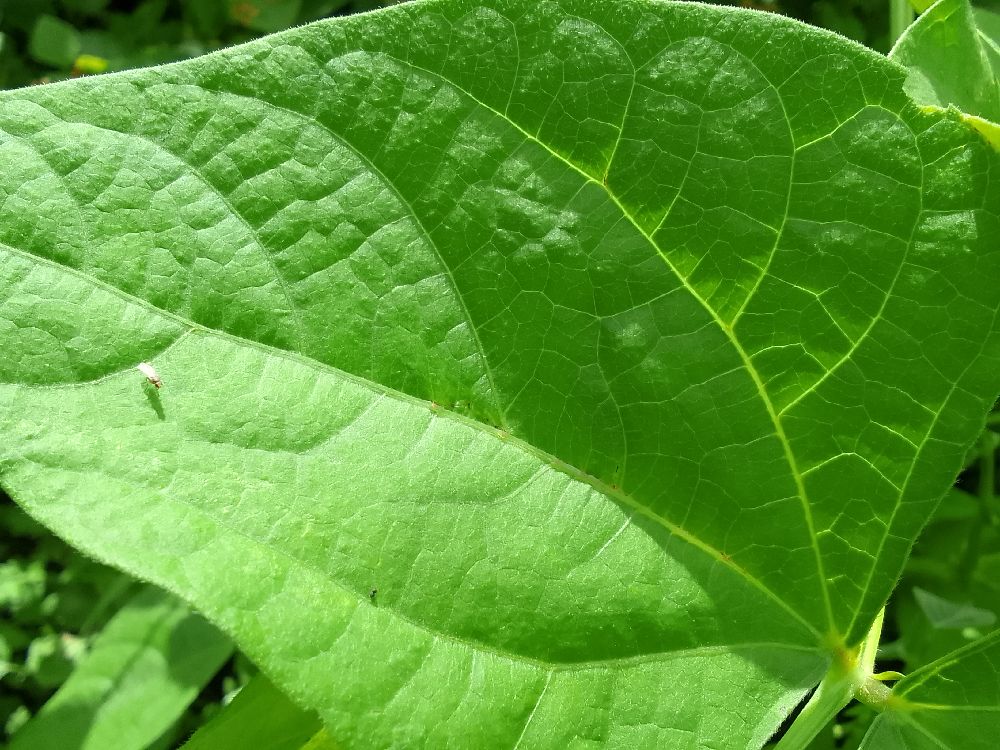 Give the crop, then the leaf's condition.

common bean, healthy
